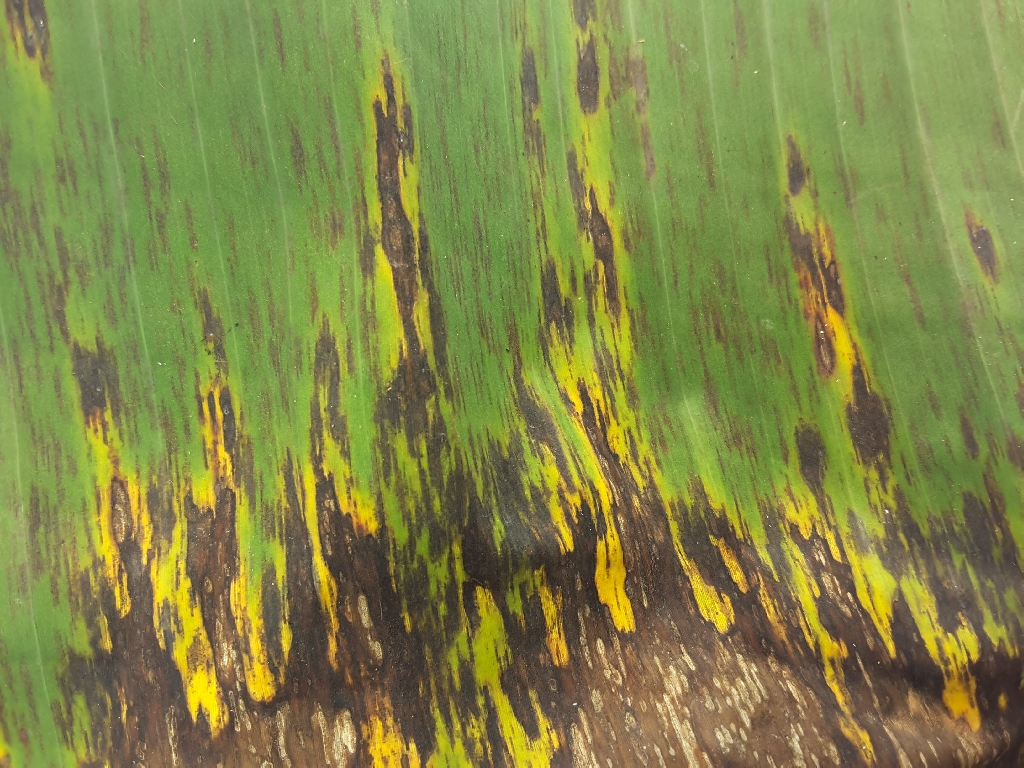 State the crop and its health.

banana, black sigatoka
